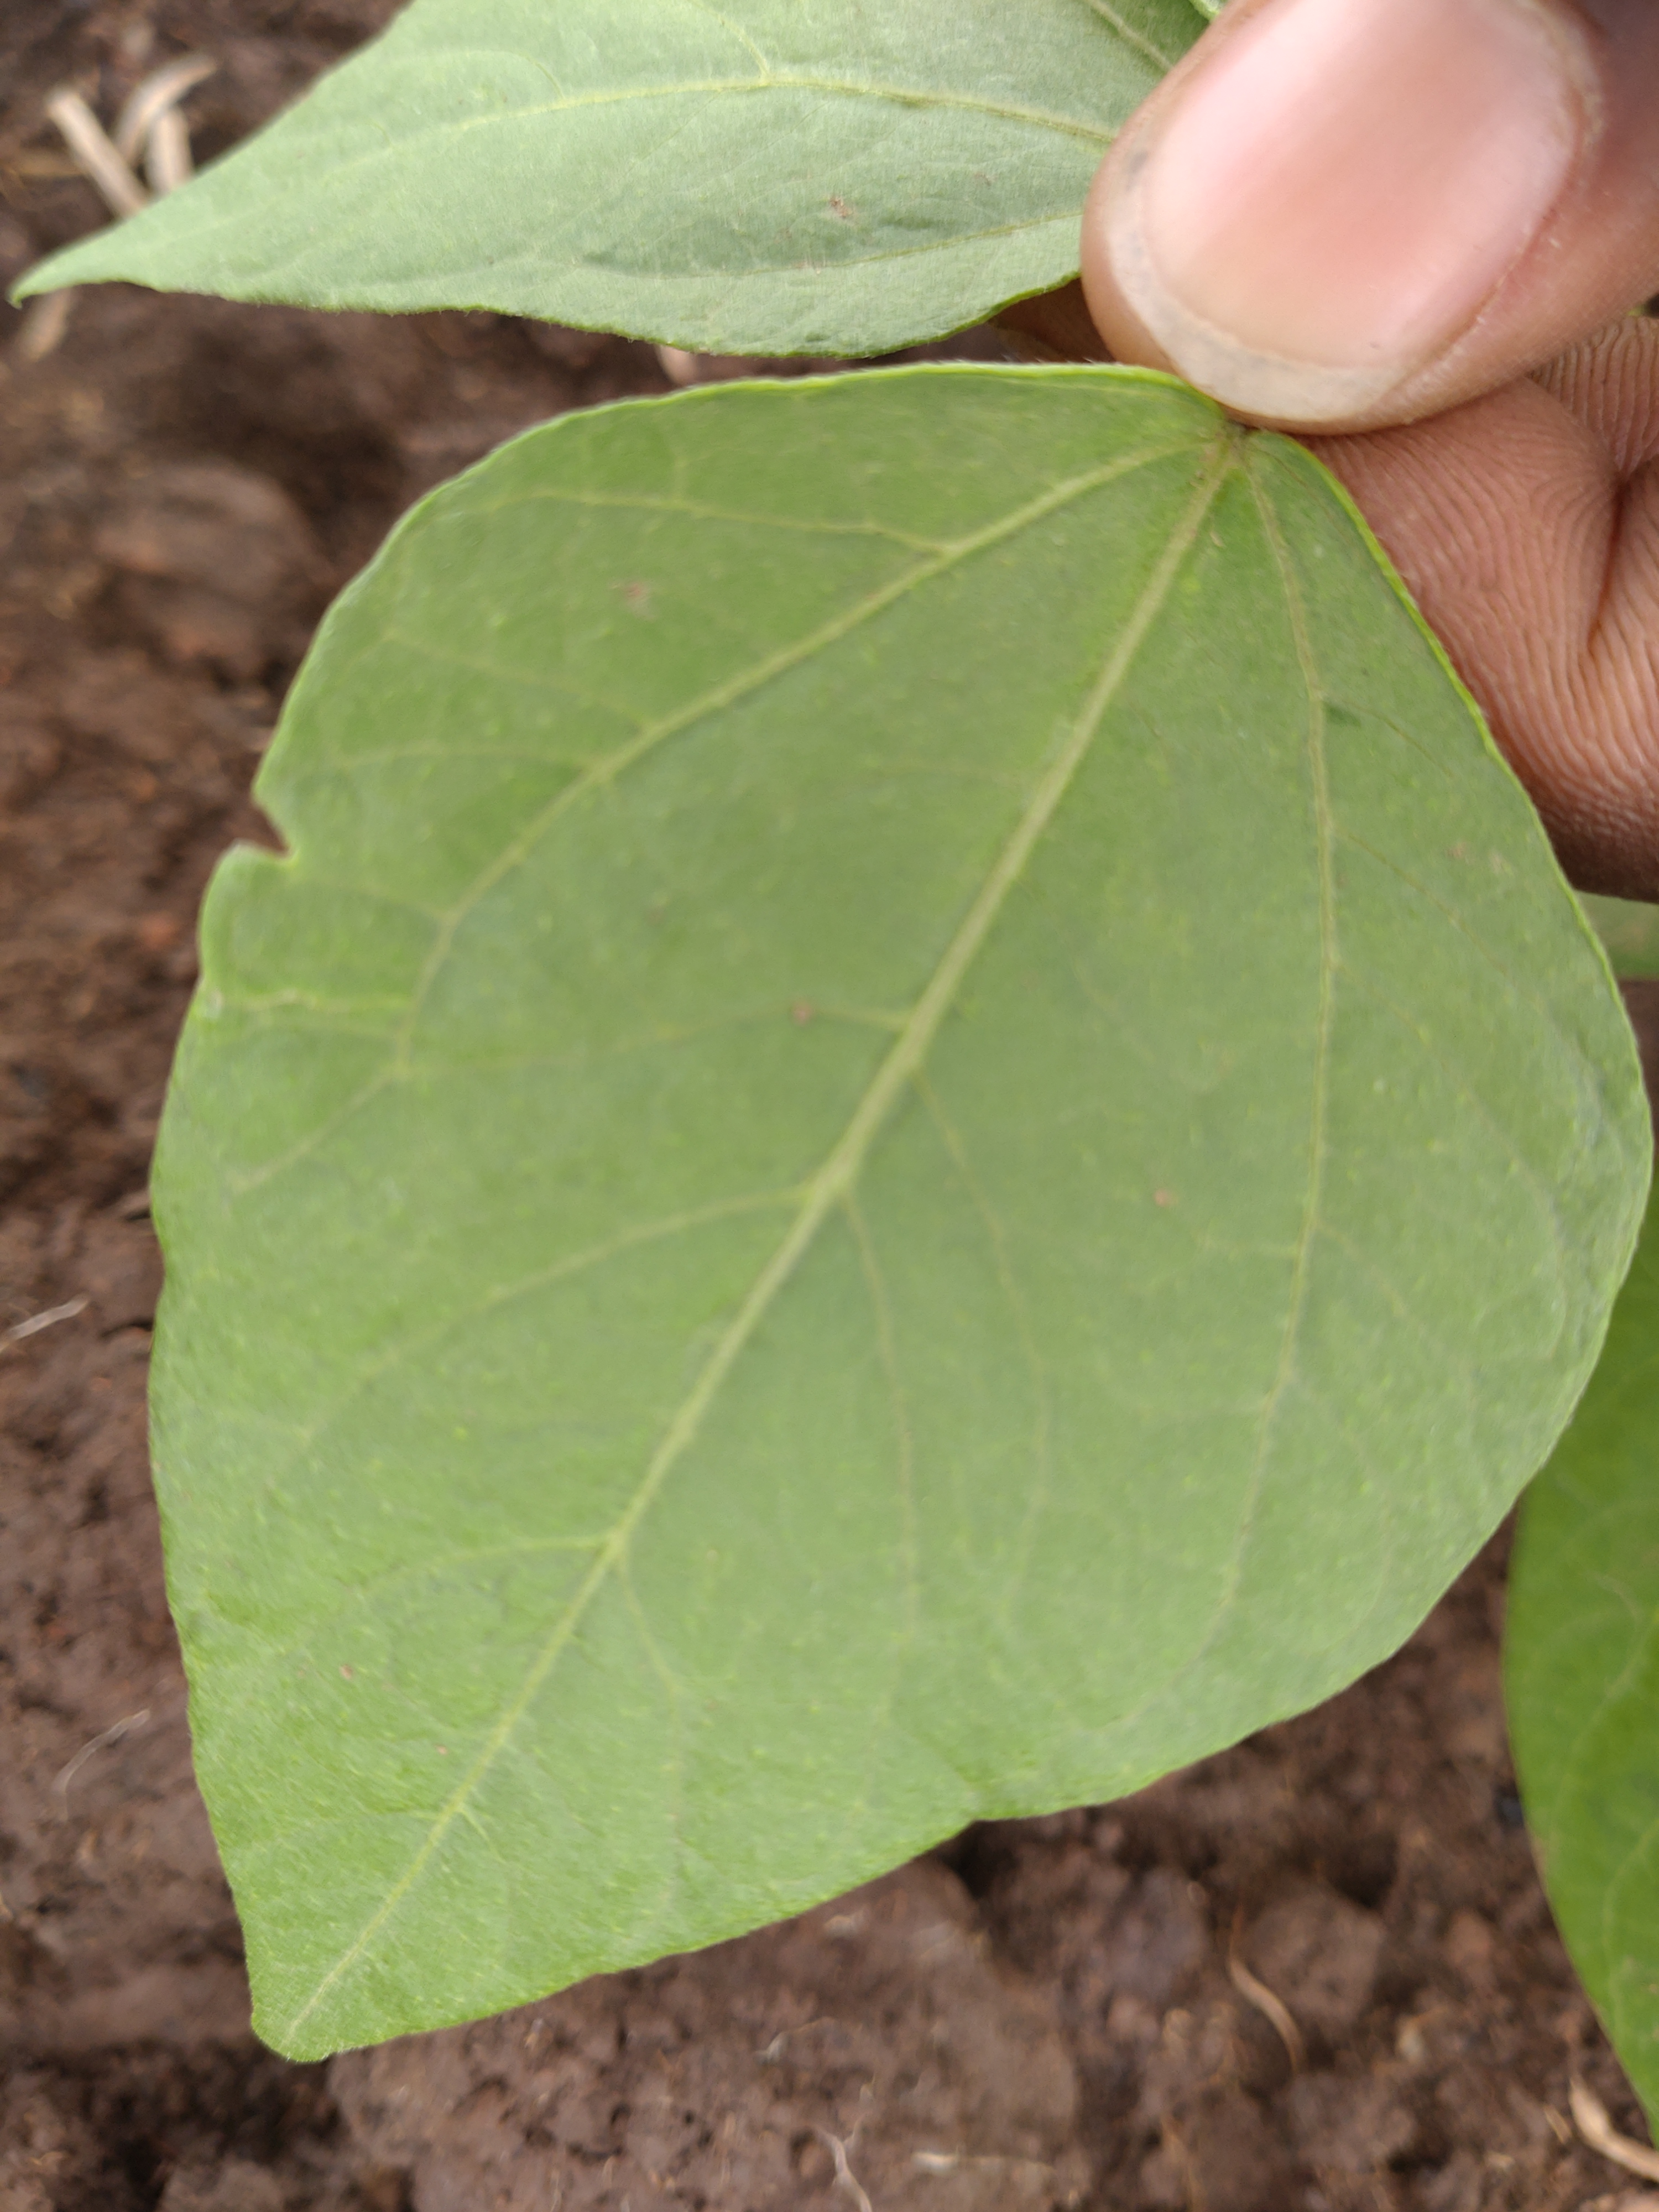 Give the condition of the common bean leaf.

healthy
